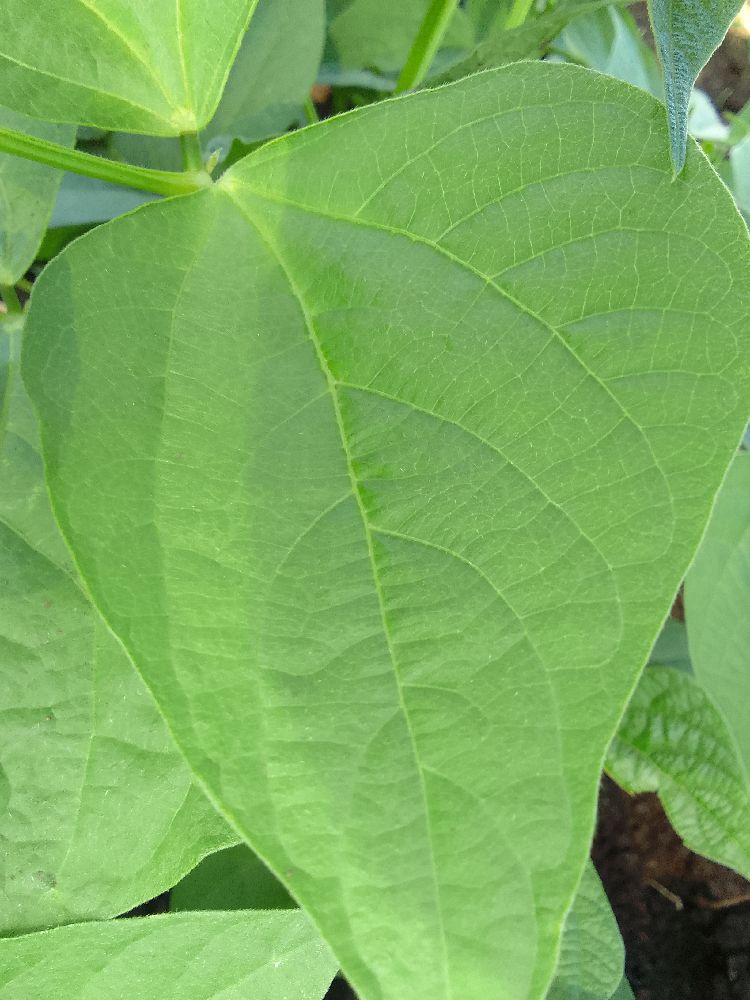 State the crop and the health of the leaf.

common bean, healthy
